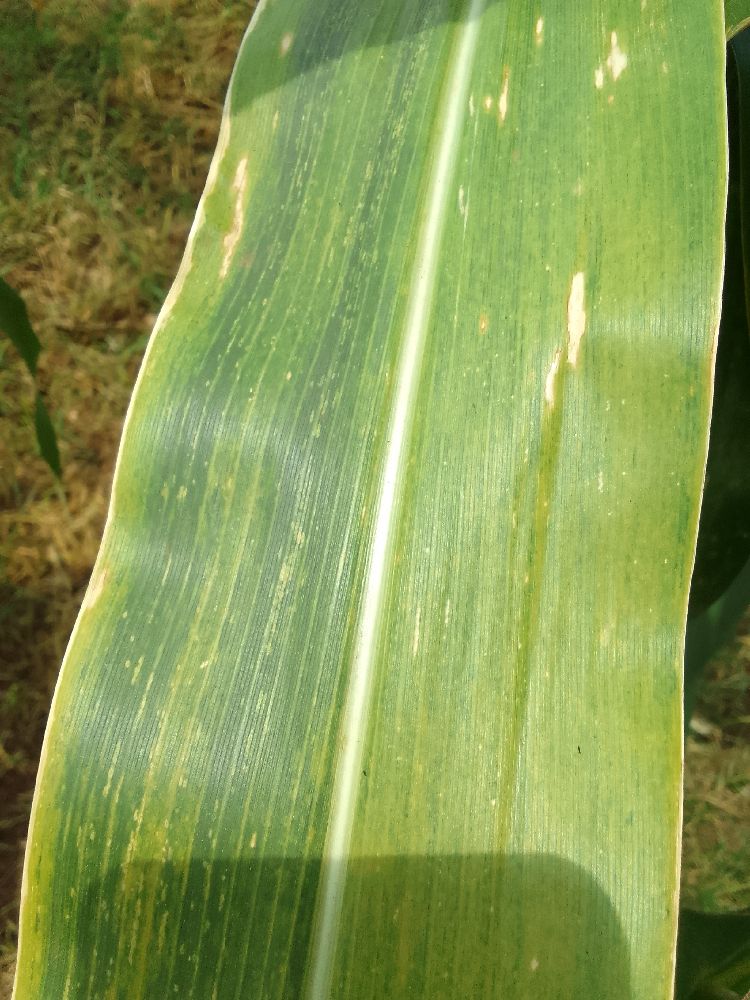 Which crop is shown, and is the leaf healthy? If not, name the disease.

maize, maize lethal necrosis
